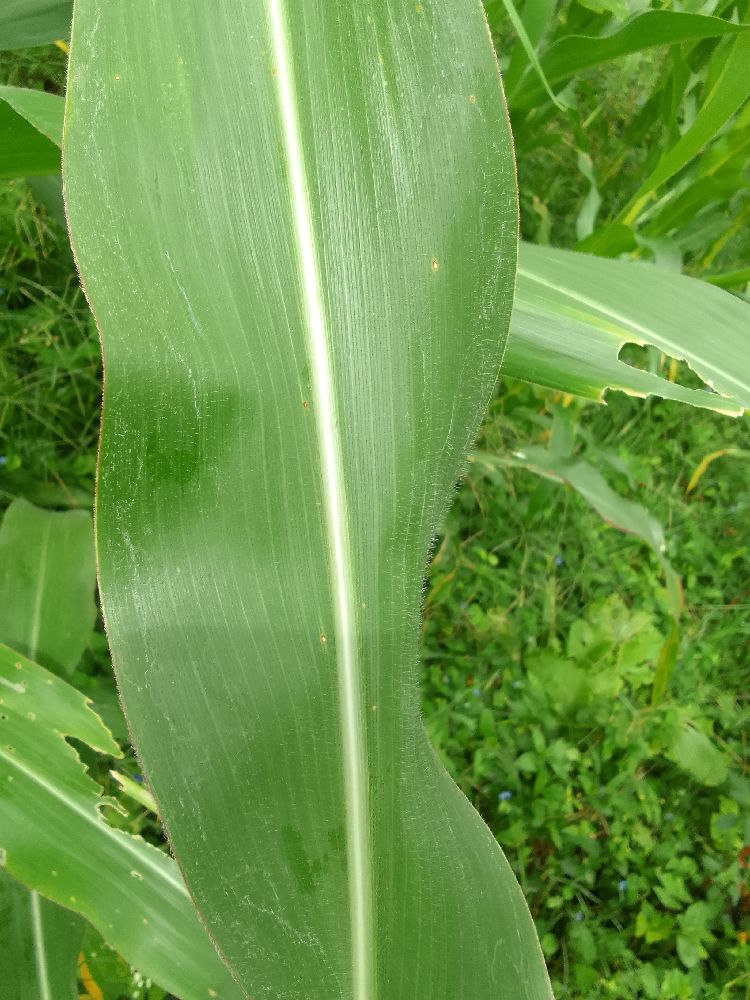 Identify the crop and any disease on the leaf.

maize, healthy
